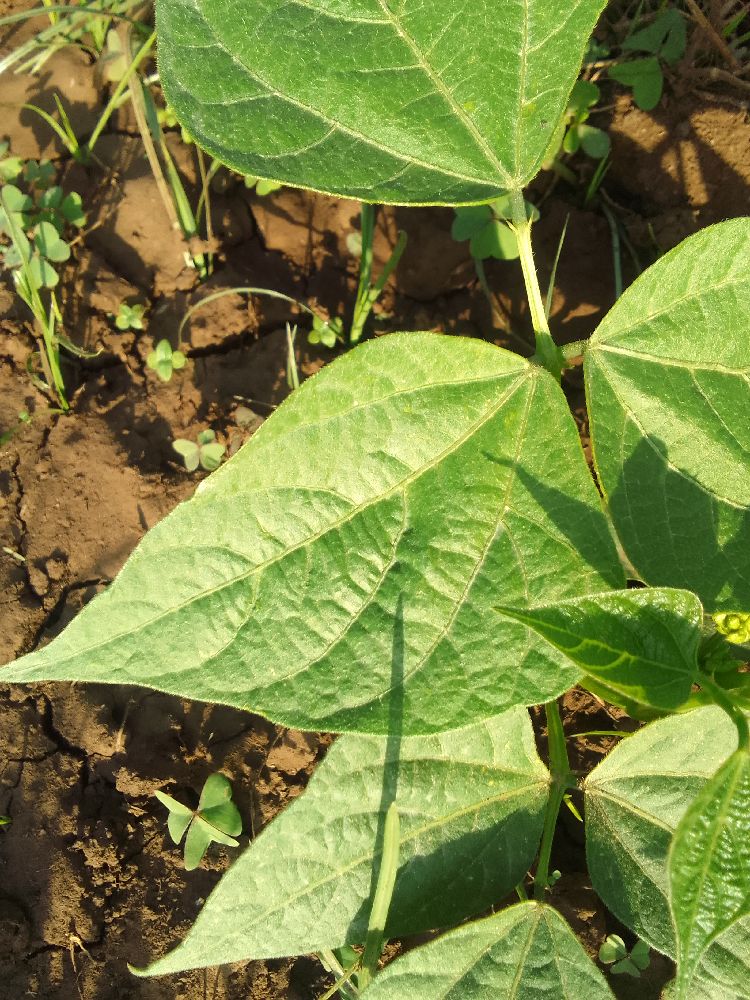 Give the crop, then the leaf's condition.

common bean, healthy
